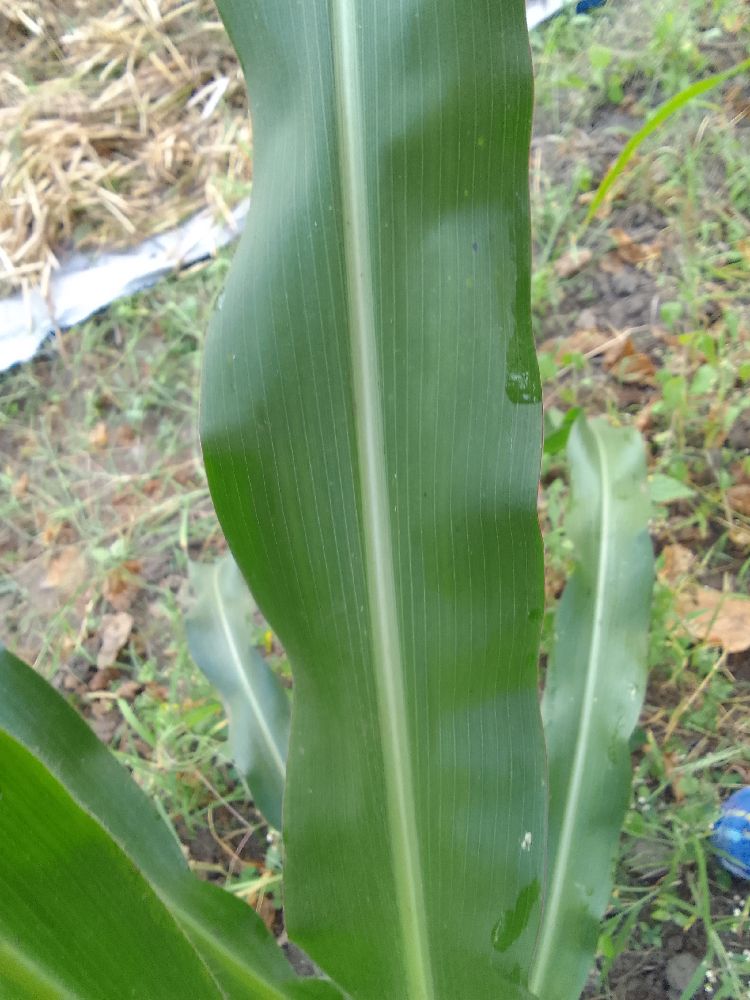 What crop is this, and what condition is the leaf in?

maize, healthy
